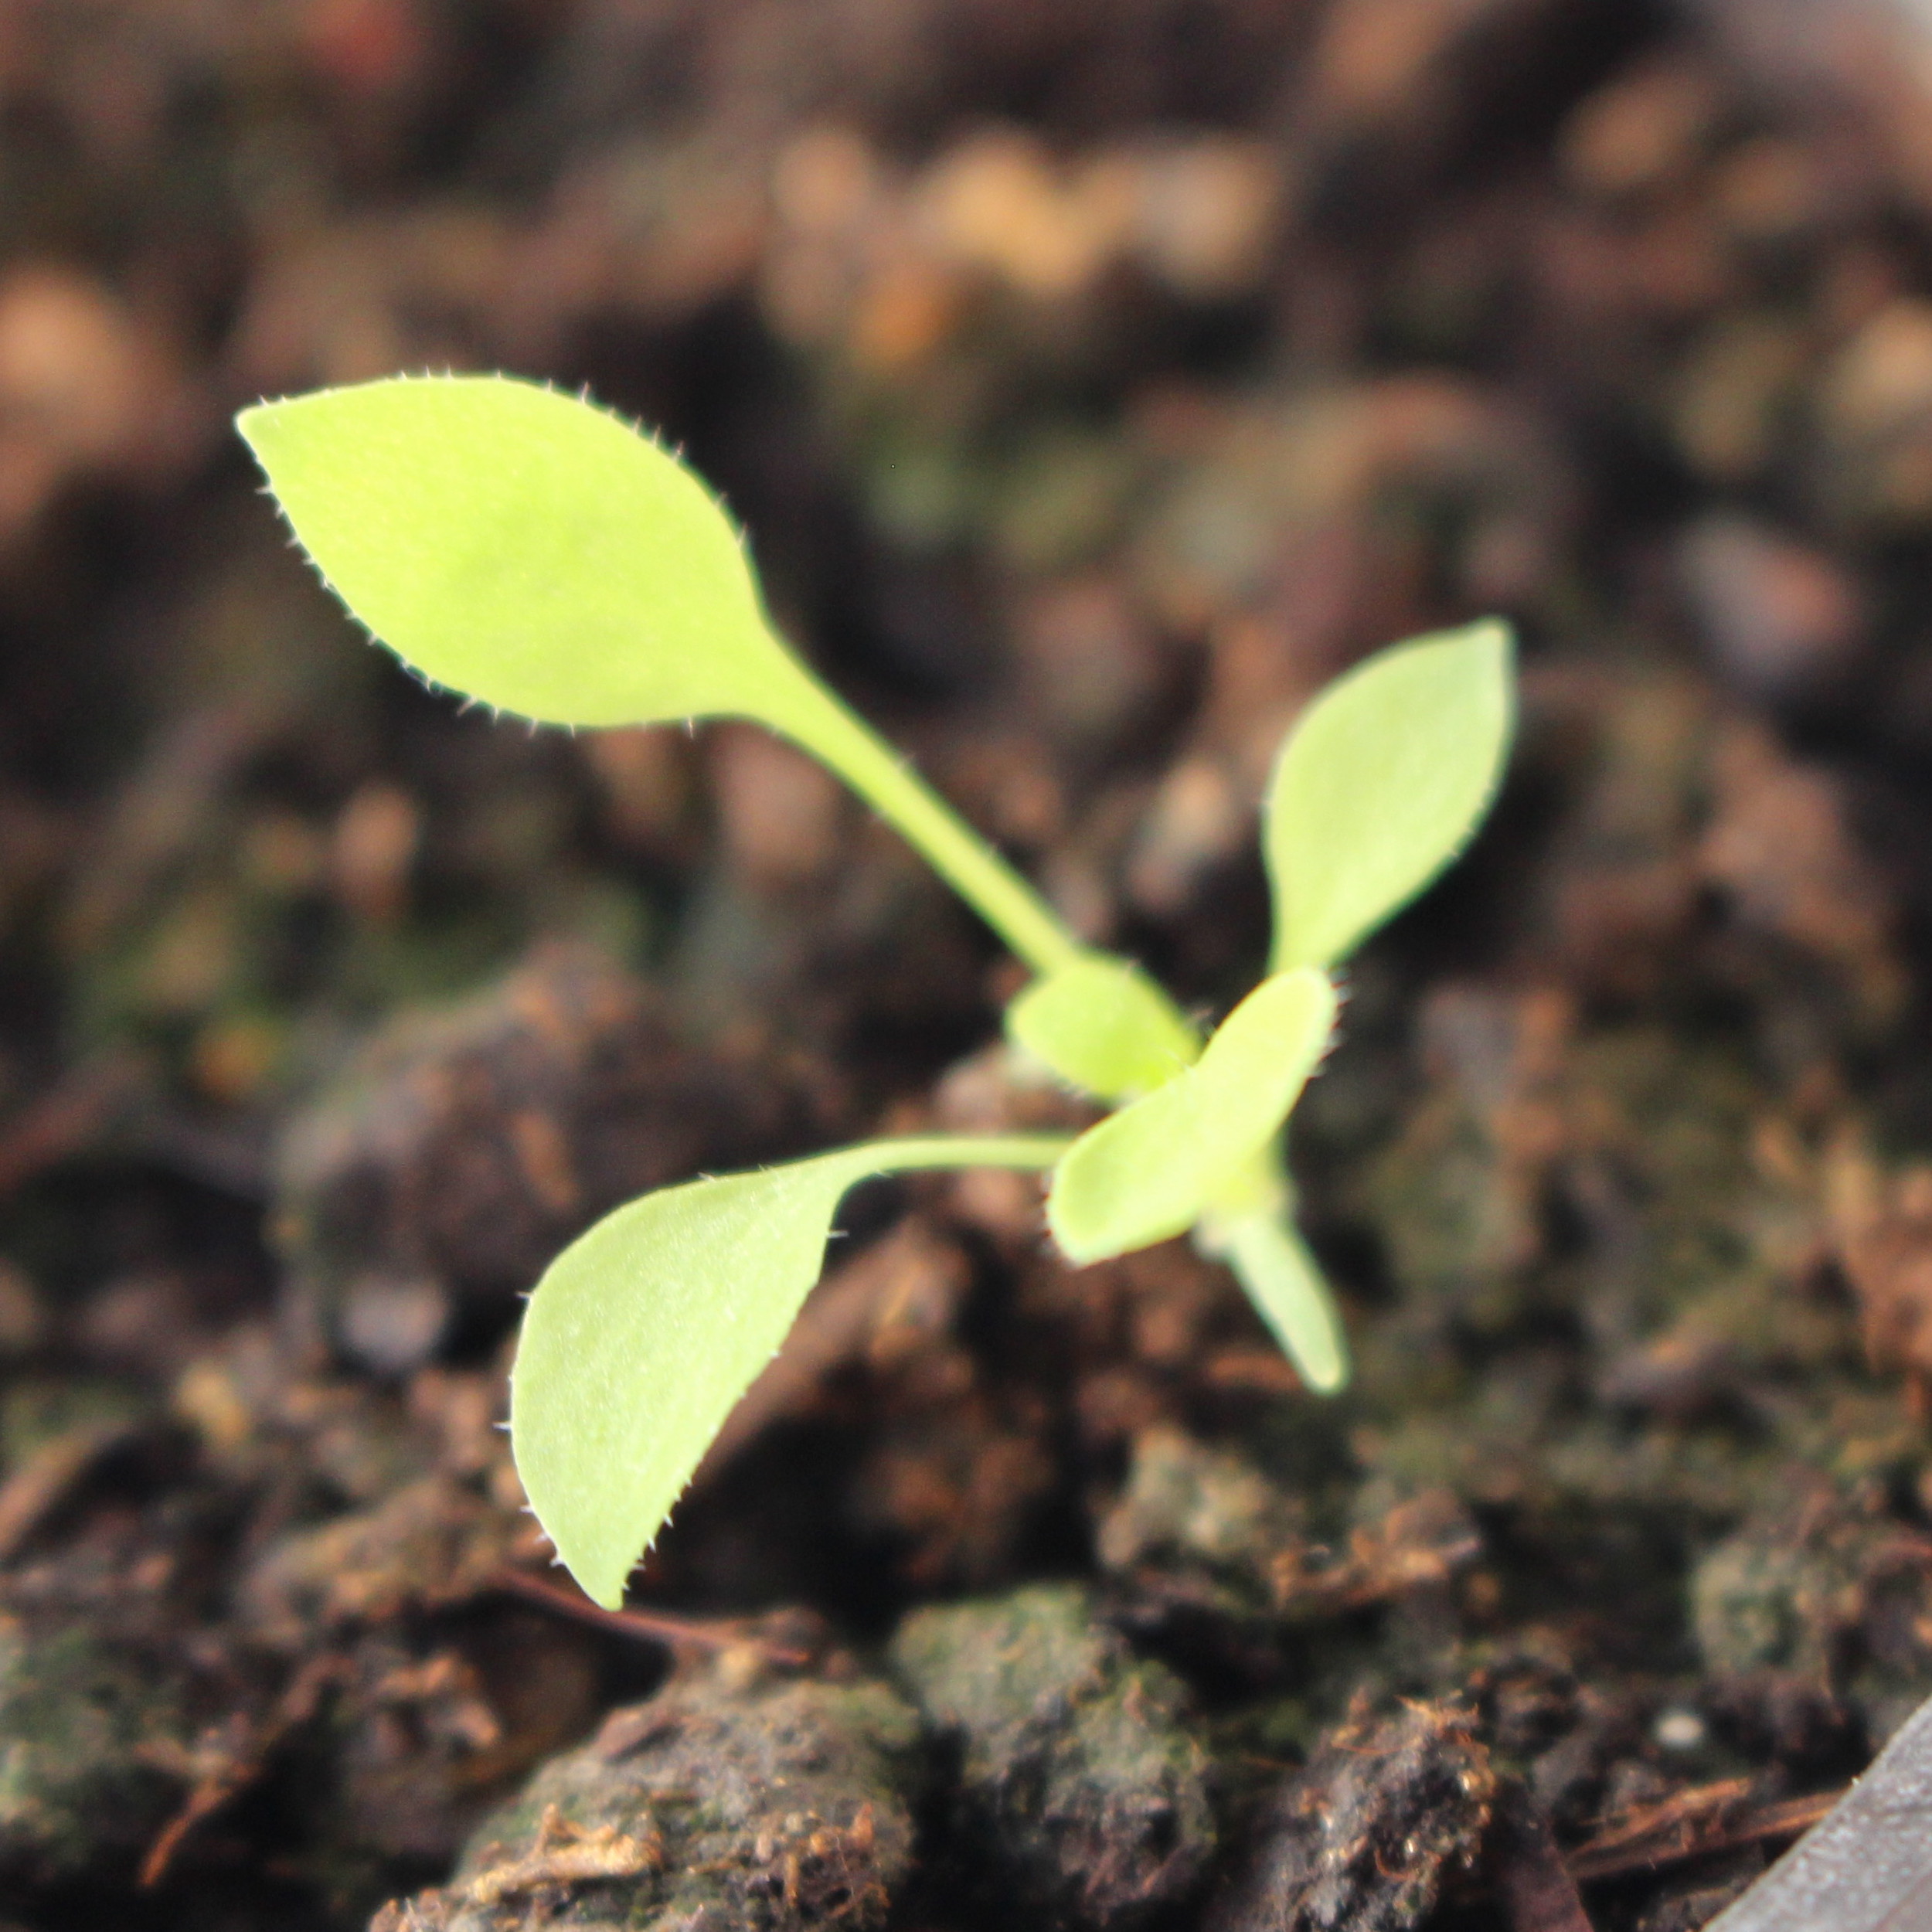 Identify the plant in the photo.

Papaver rhoeas
